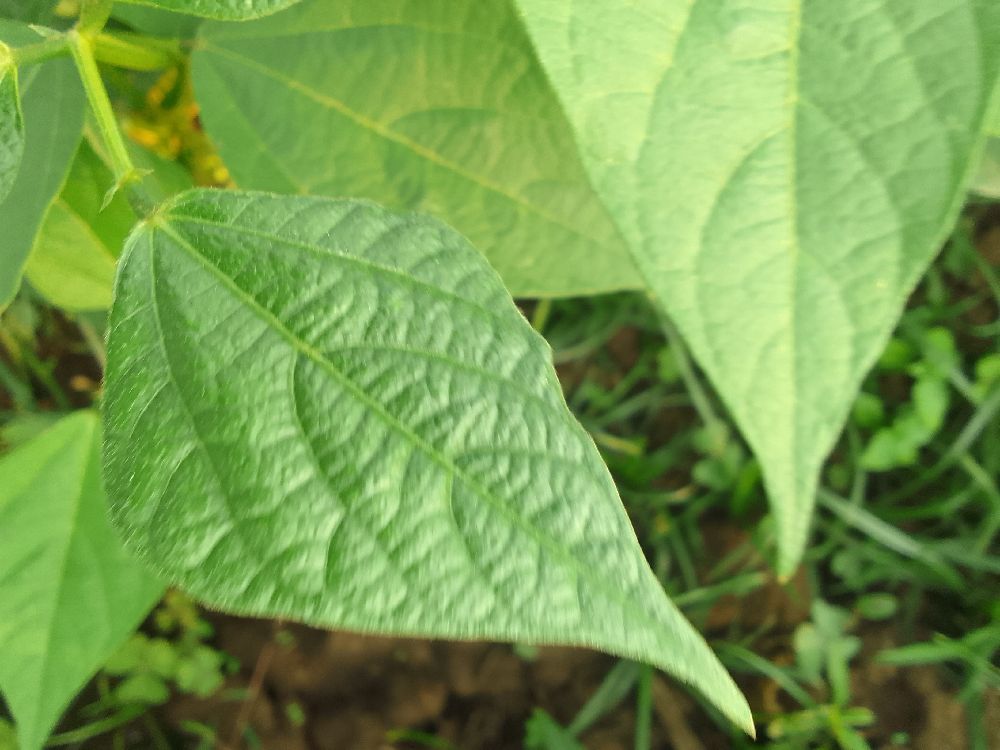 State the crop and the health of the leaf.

common bean, healthy
